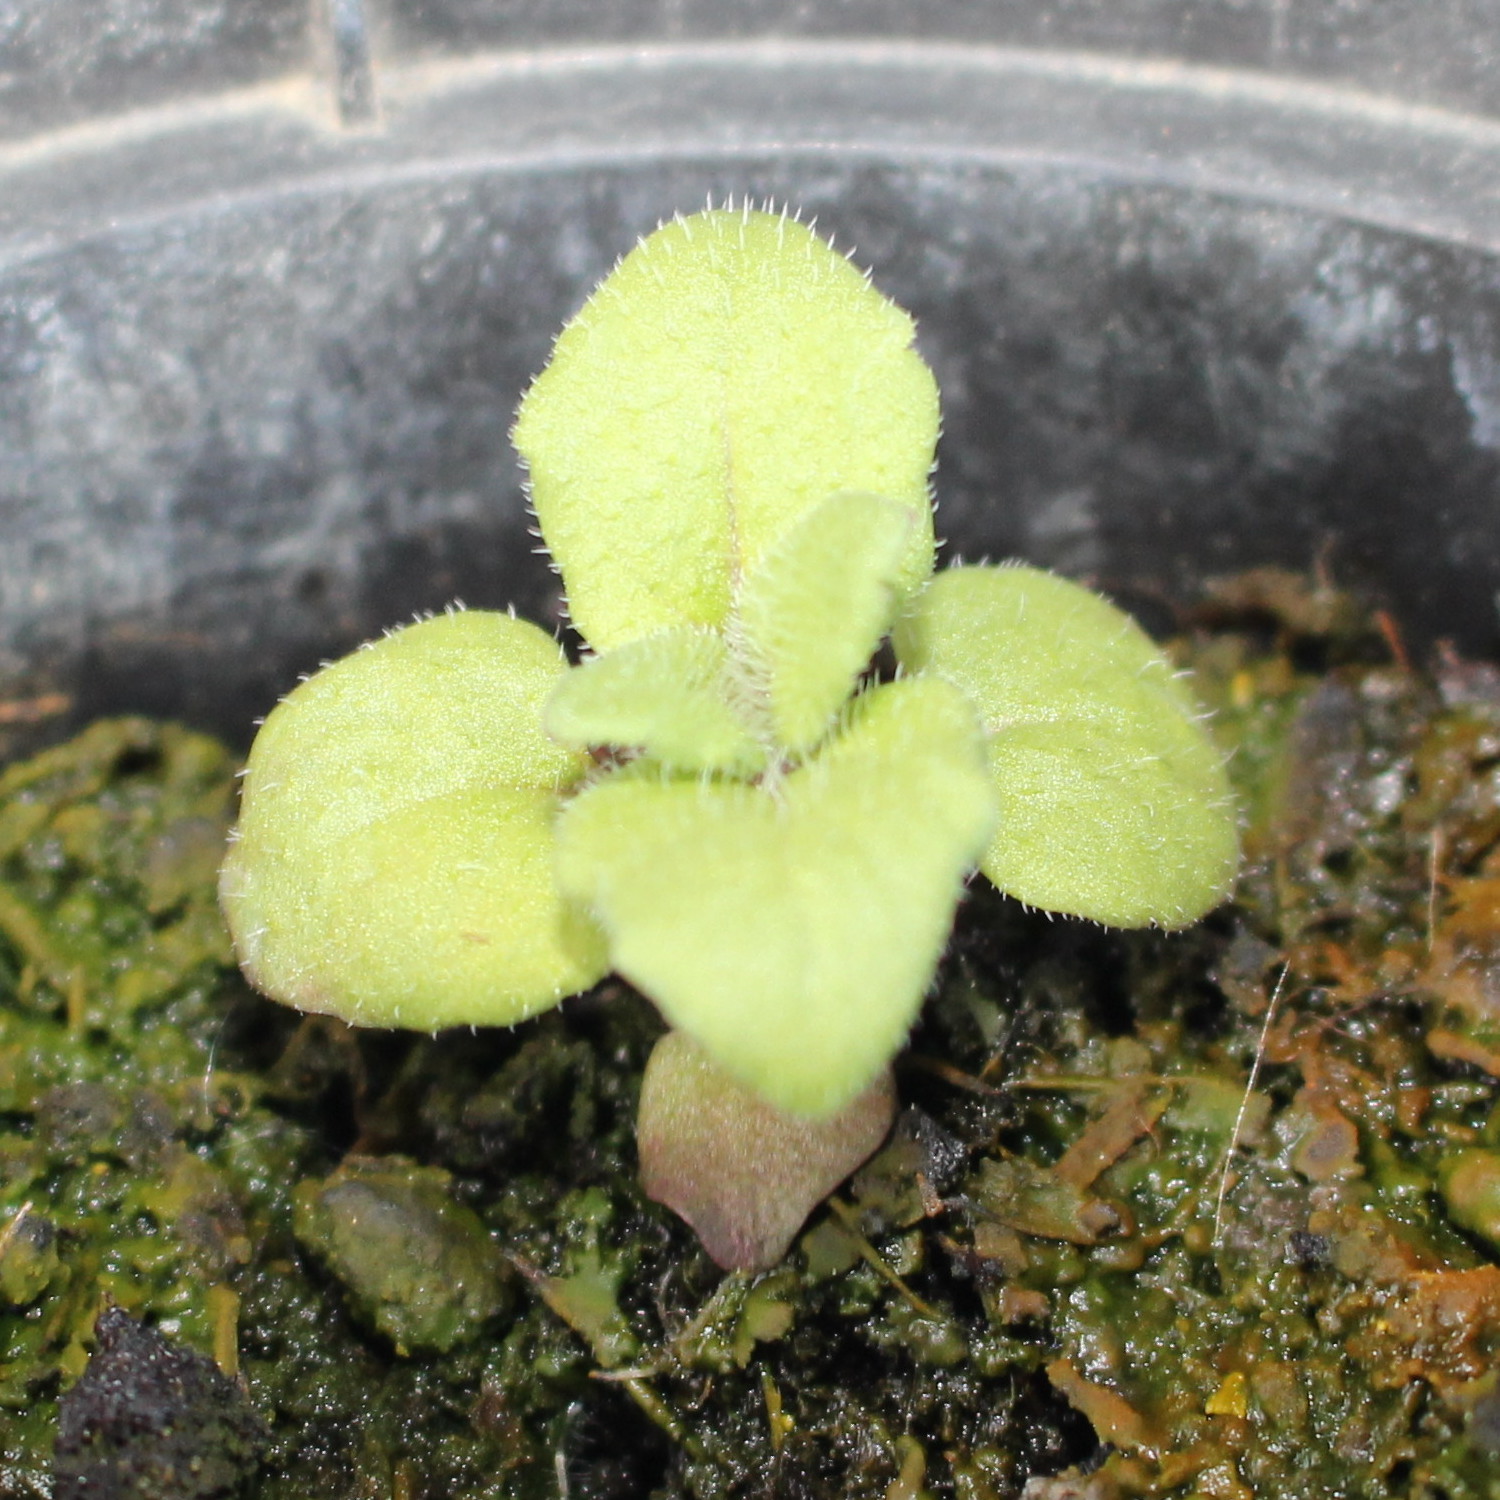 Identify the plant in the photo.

Veronica persica
